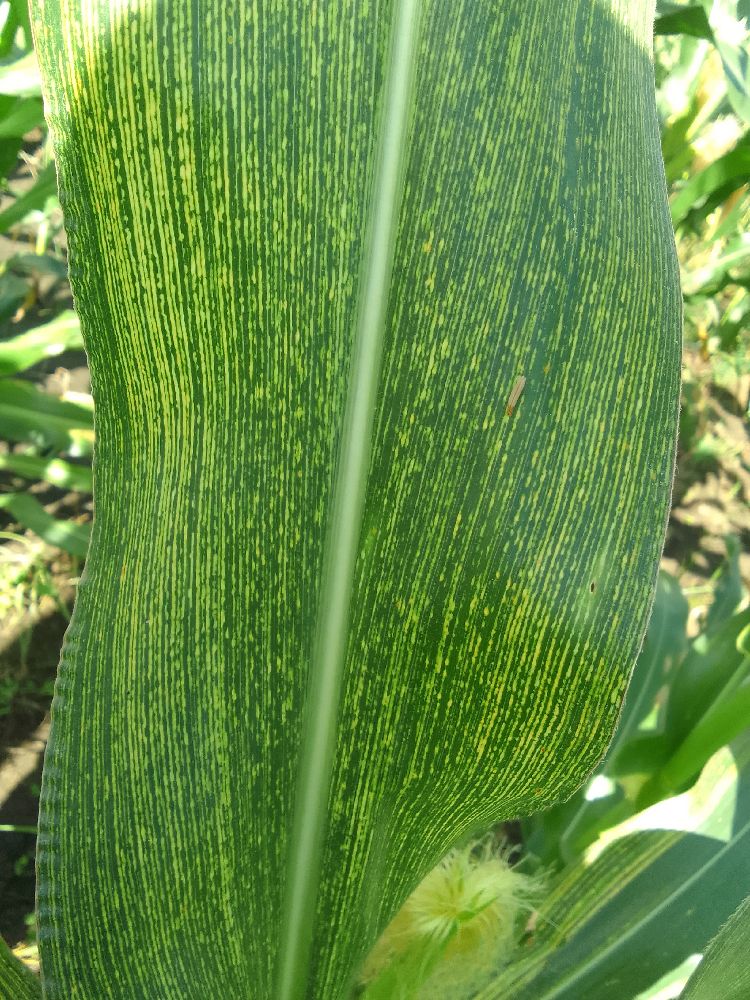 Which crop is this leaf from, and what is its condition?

maize, maize streak virus
